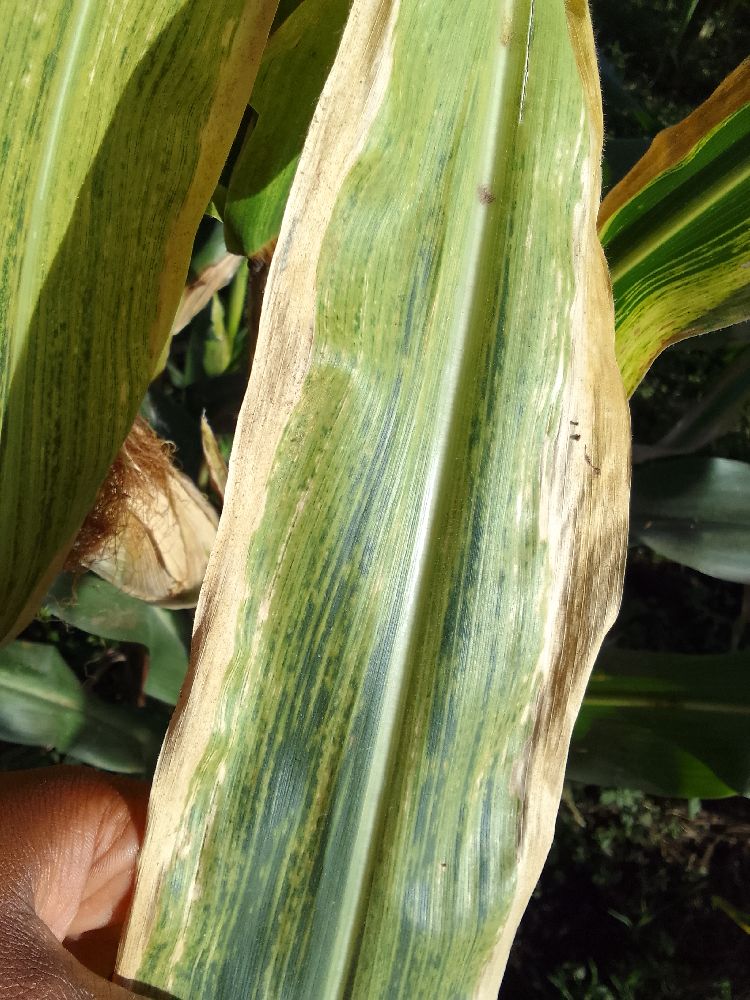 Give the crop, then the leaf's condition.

maize, maize lethal necrosis
